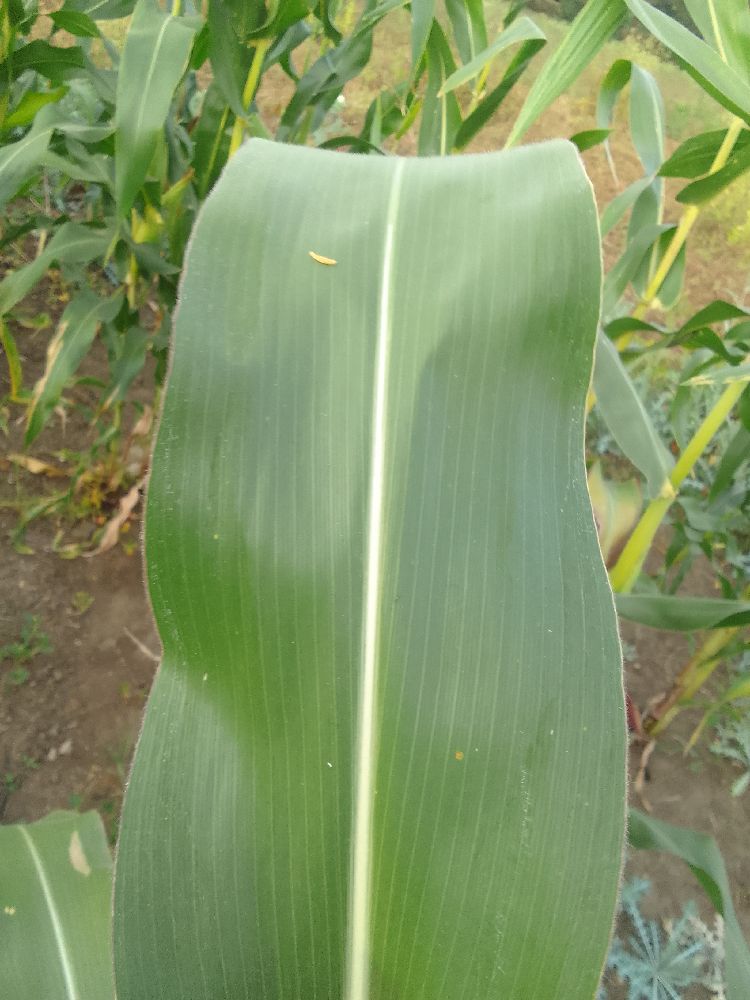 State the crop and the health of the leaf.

maize, healthy
